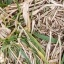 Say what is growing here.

grass
